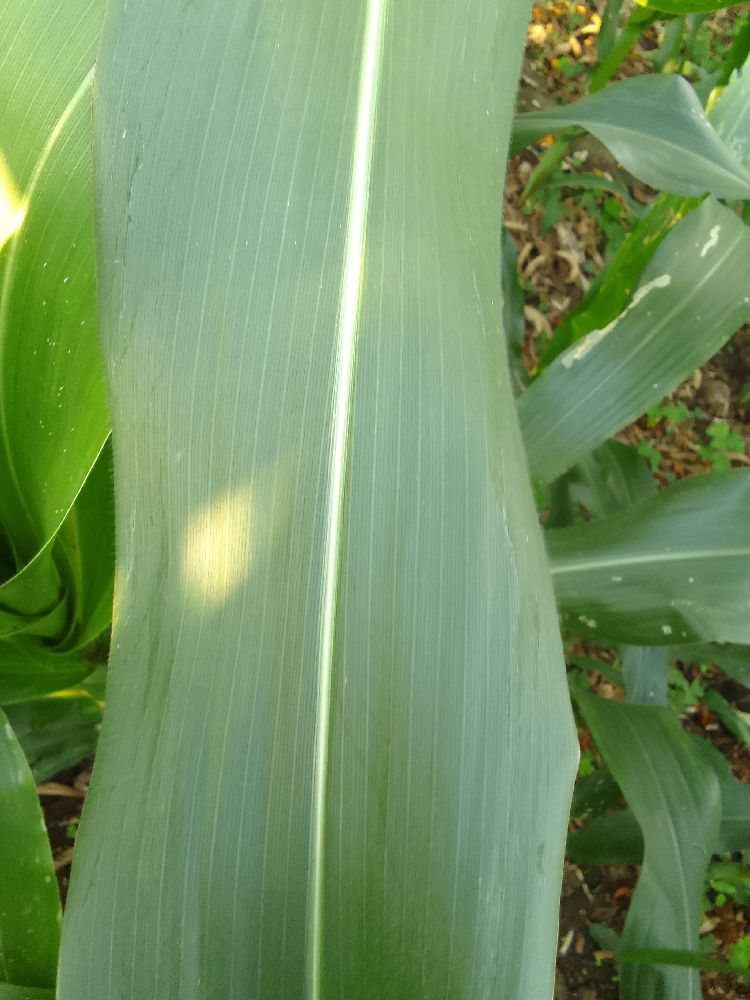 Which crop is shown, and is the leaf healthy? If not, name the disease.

maize, healthy
